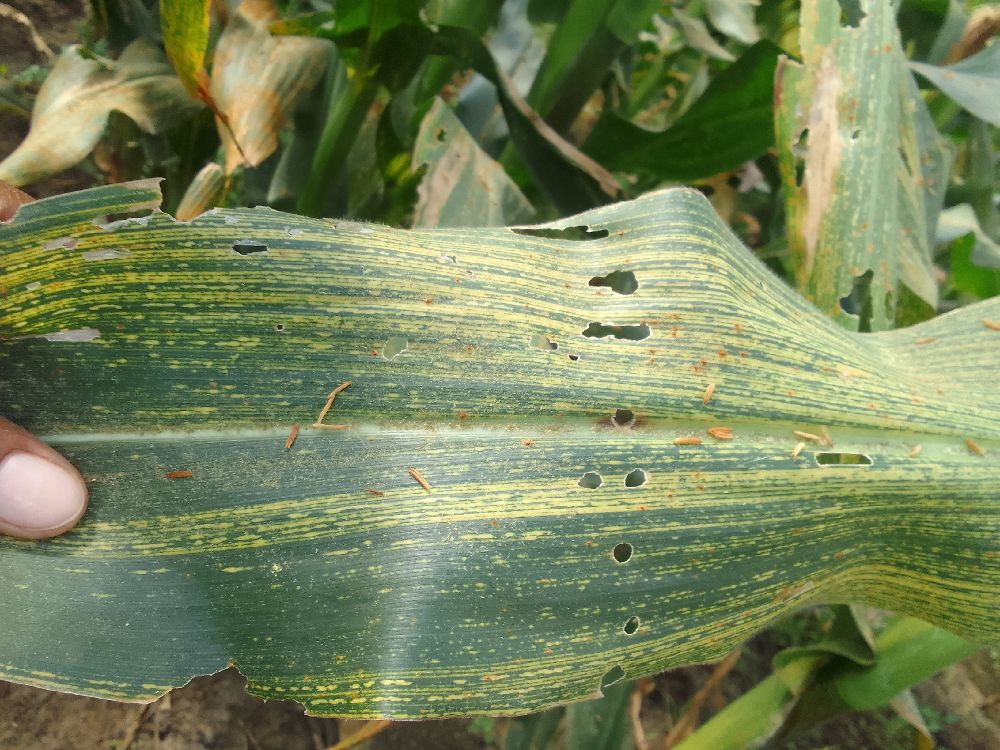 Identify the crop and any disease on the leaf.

maize, maize streak virus
